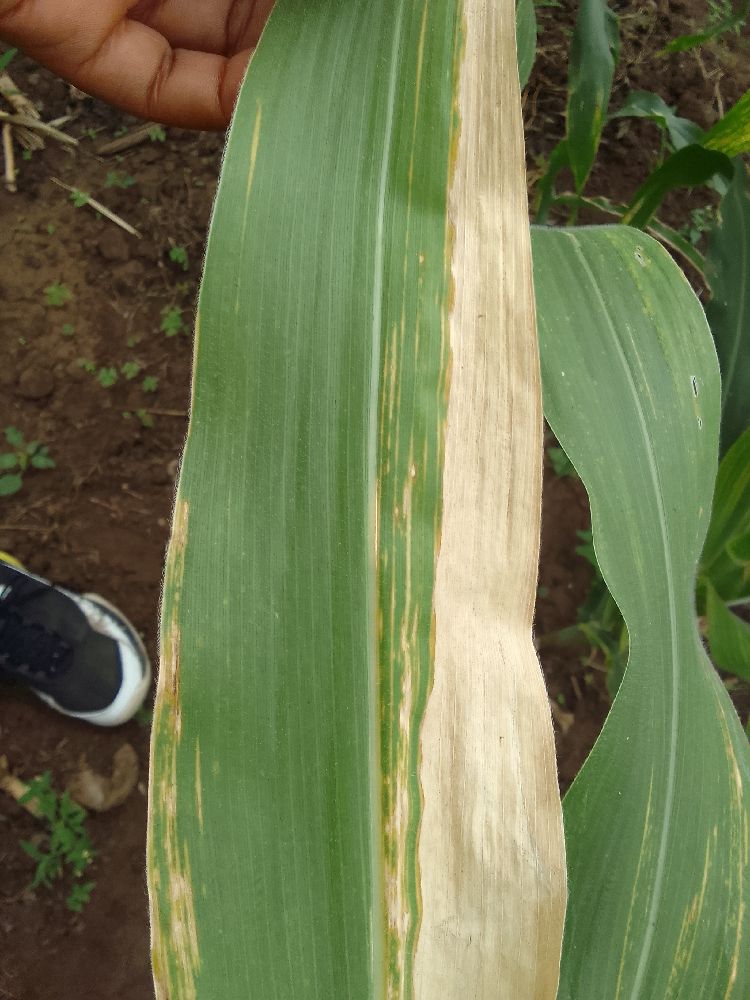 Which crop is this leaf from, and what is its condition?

maize, maize lethal necrosis
